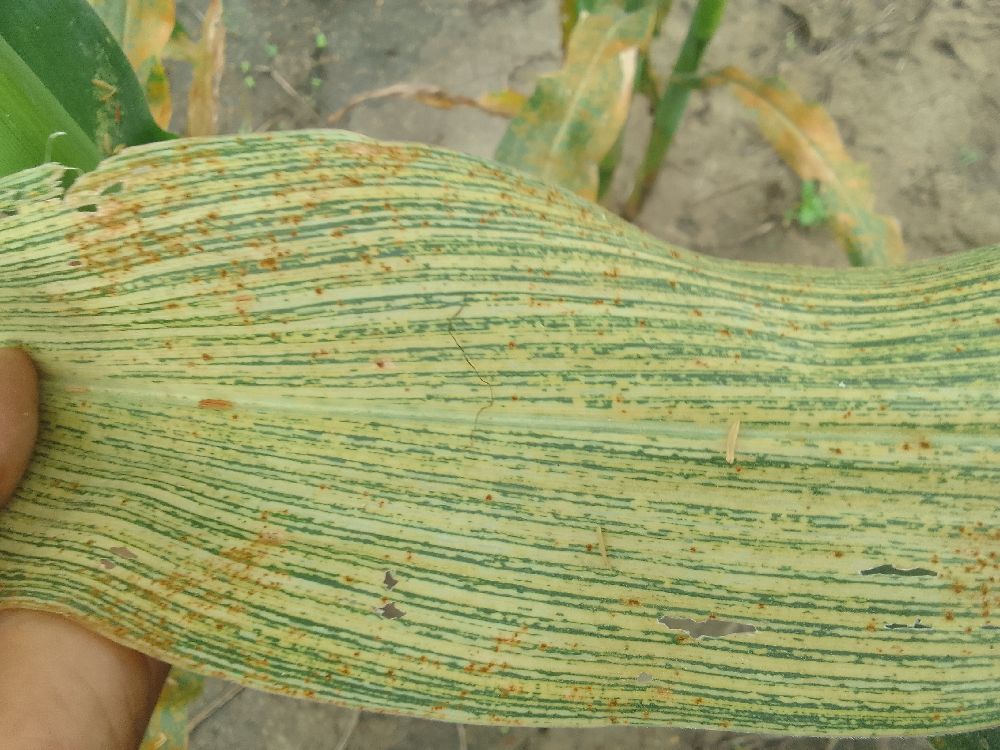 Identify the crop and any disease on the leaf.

maize, maize streak virus
